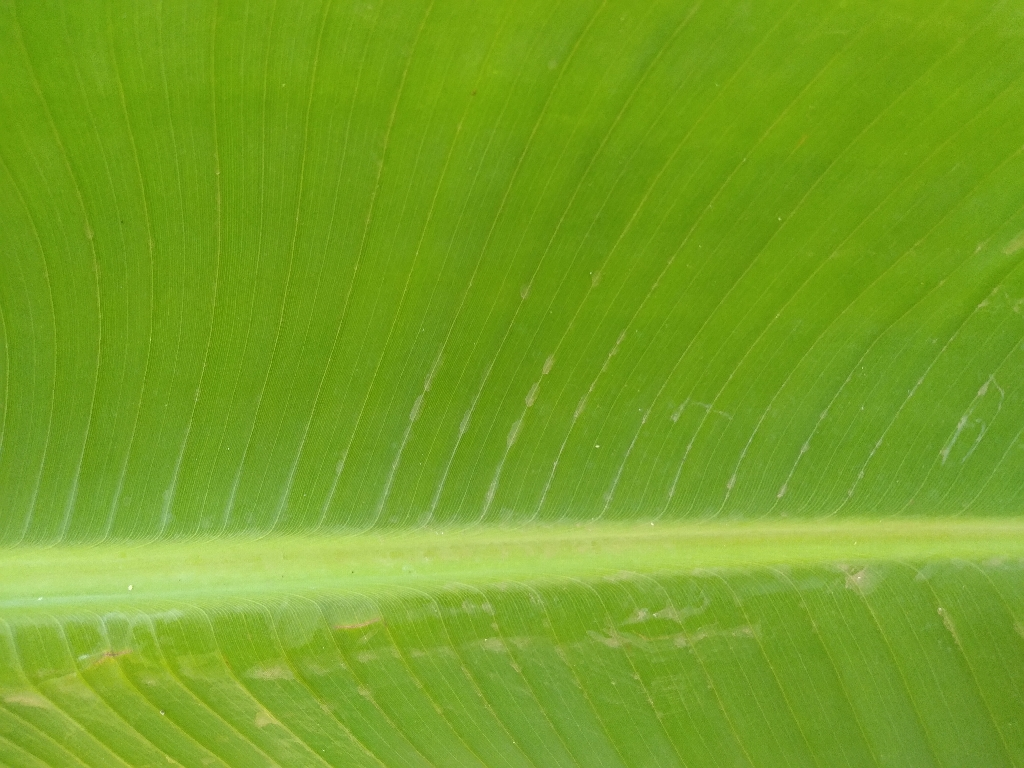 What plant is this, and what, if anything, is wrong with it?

banana, healthy
